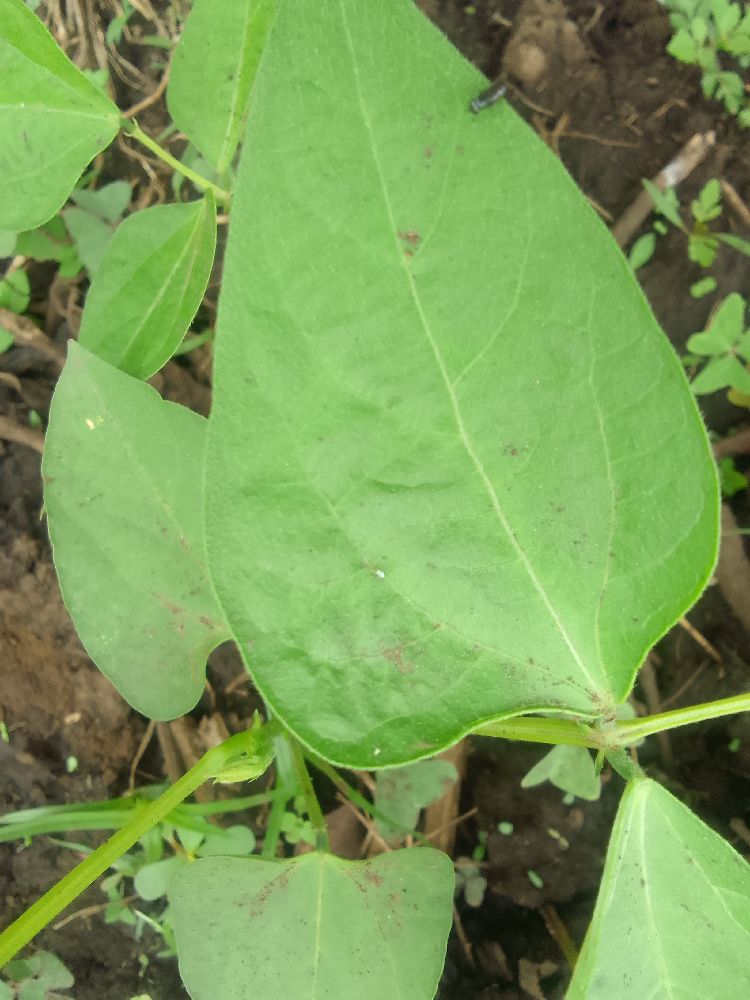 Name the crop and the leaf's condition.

common bean, healthy
